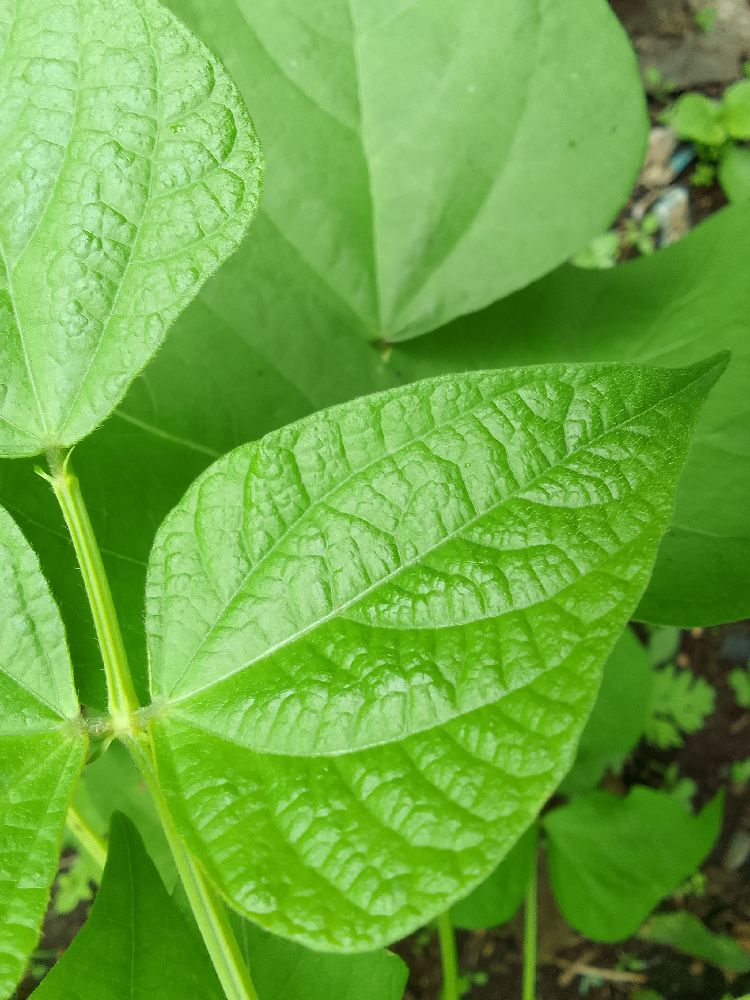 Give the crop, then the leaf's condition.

common bean, healthy
